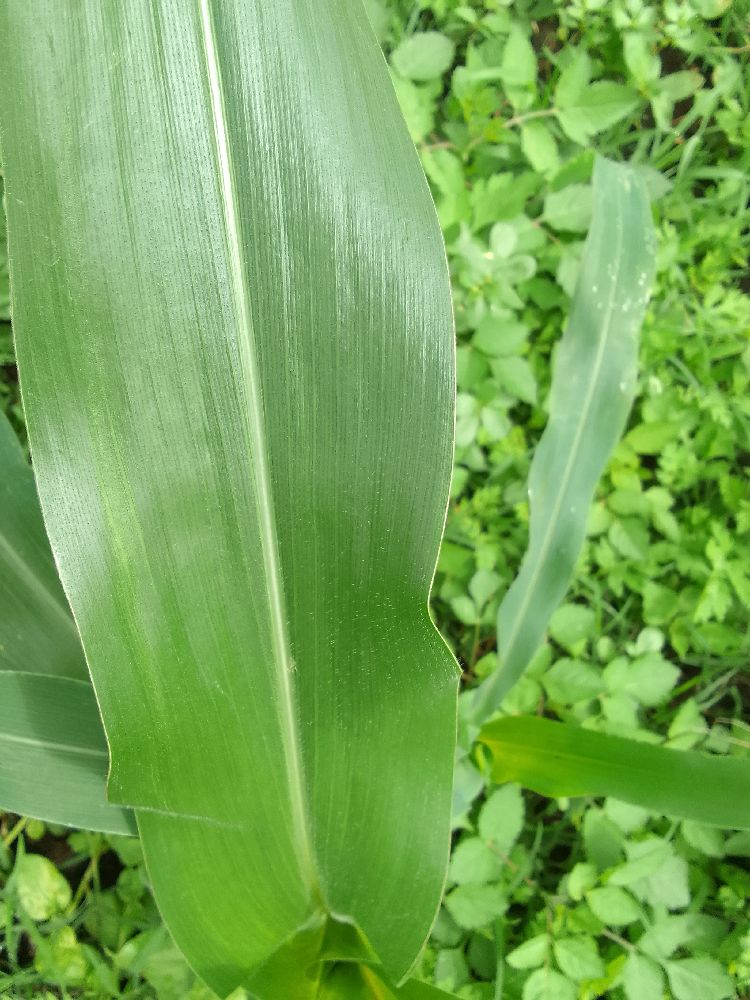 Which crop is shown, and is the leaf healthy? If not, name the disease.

maize, healthy
